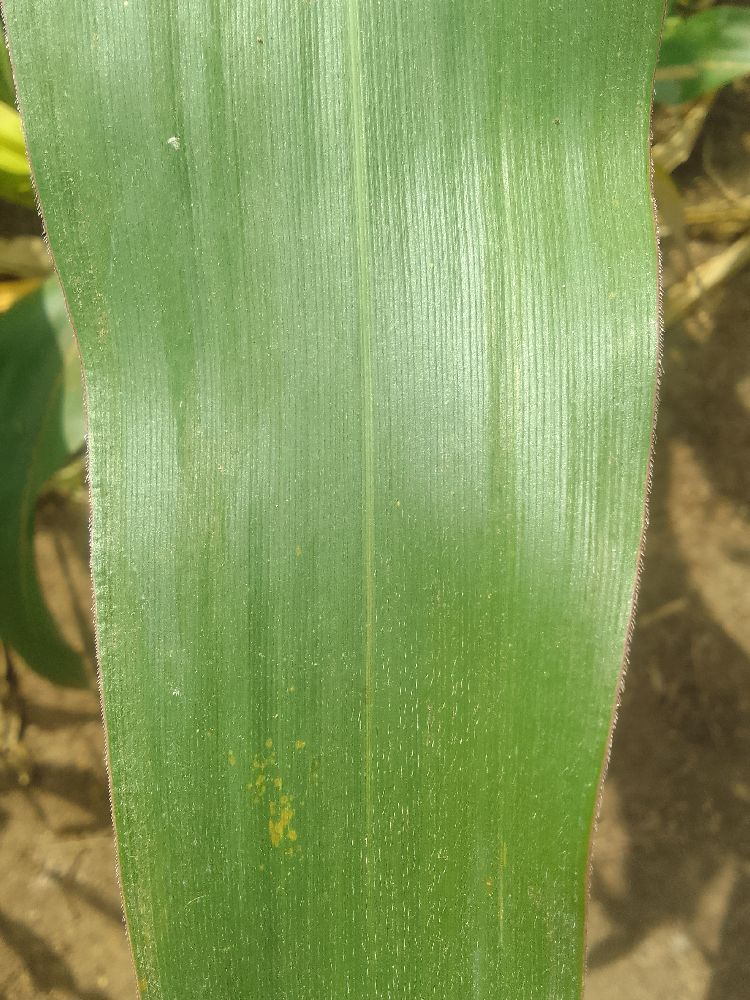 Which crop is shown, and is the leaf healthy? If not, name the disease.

maize, healthy
